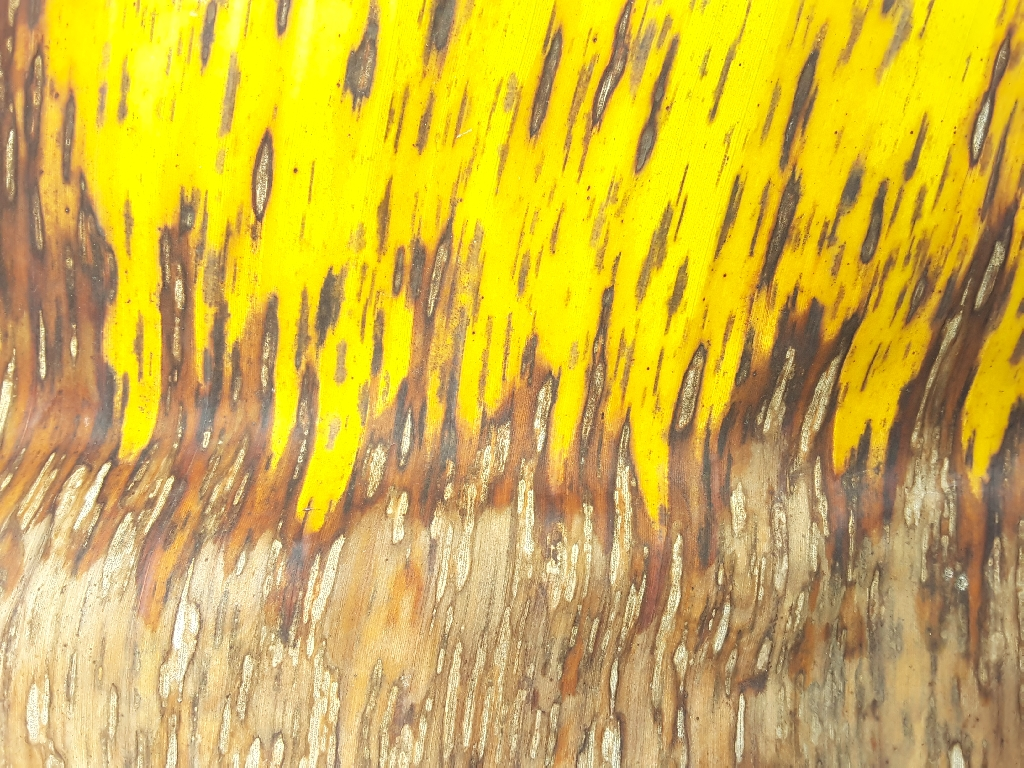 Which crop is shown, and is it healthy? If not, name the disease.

banana, black sigatoka
